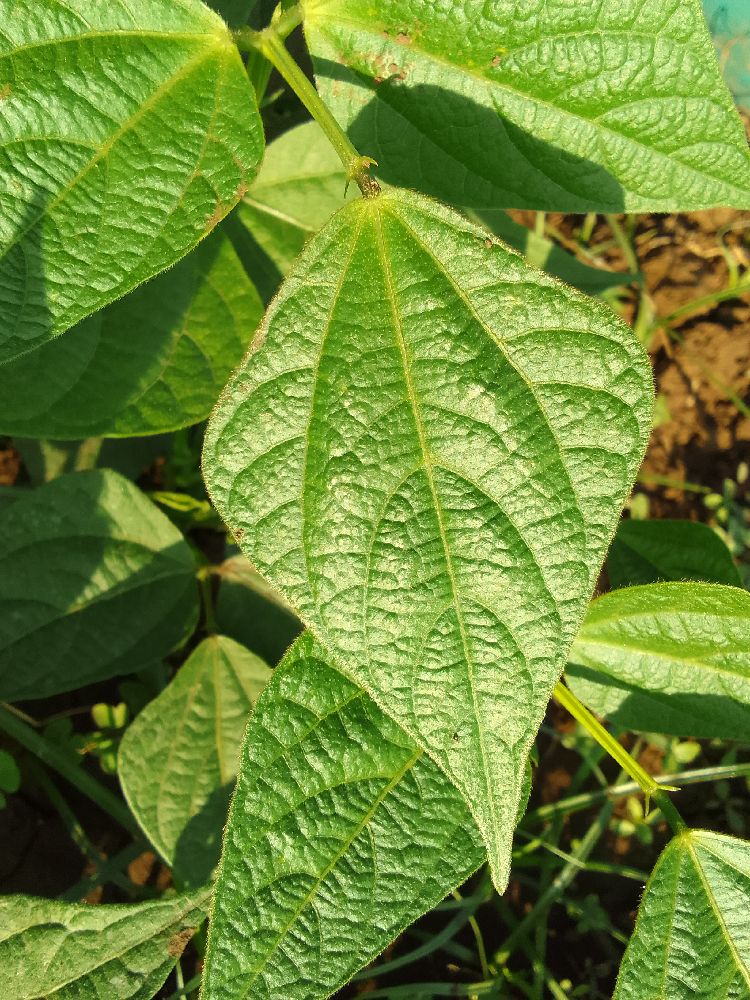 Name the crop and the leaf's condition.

common bean, healthy
